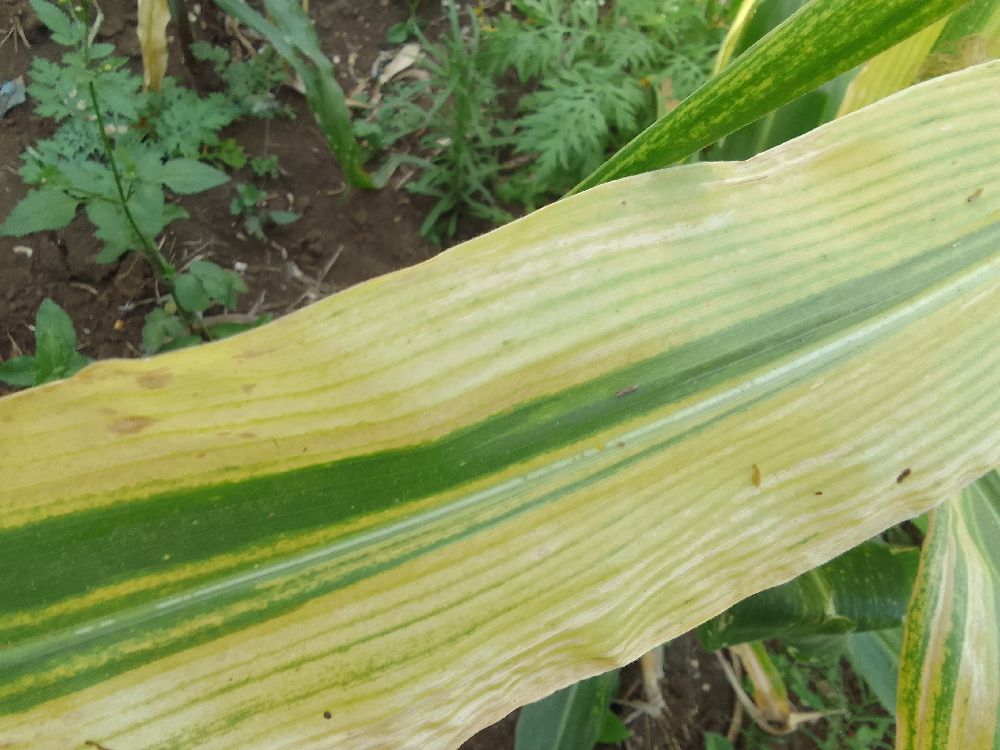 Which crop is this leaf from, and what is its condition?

maize, maize lethal necrosis
